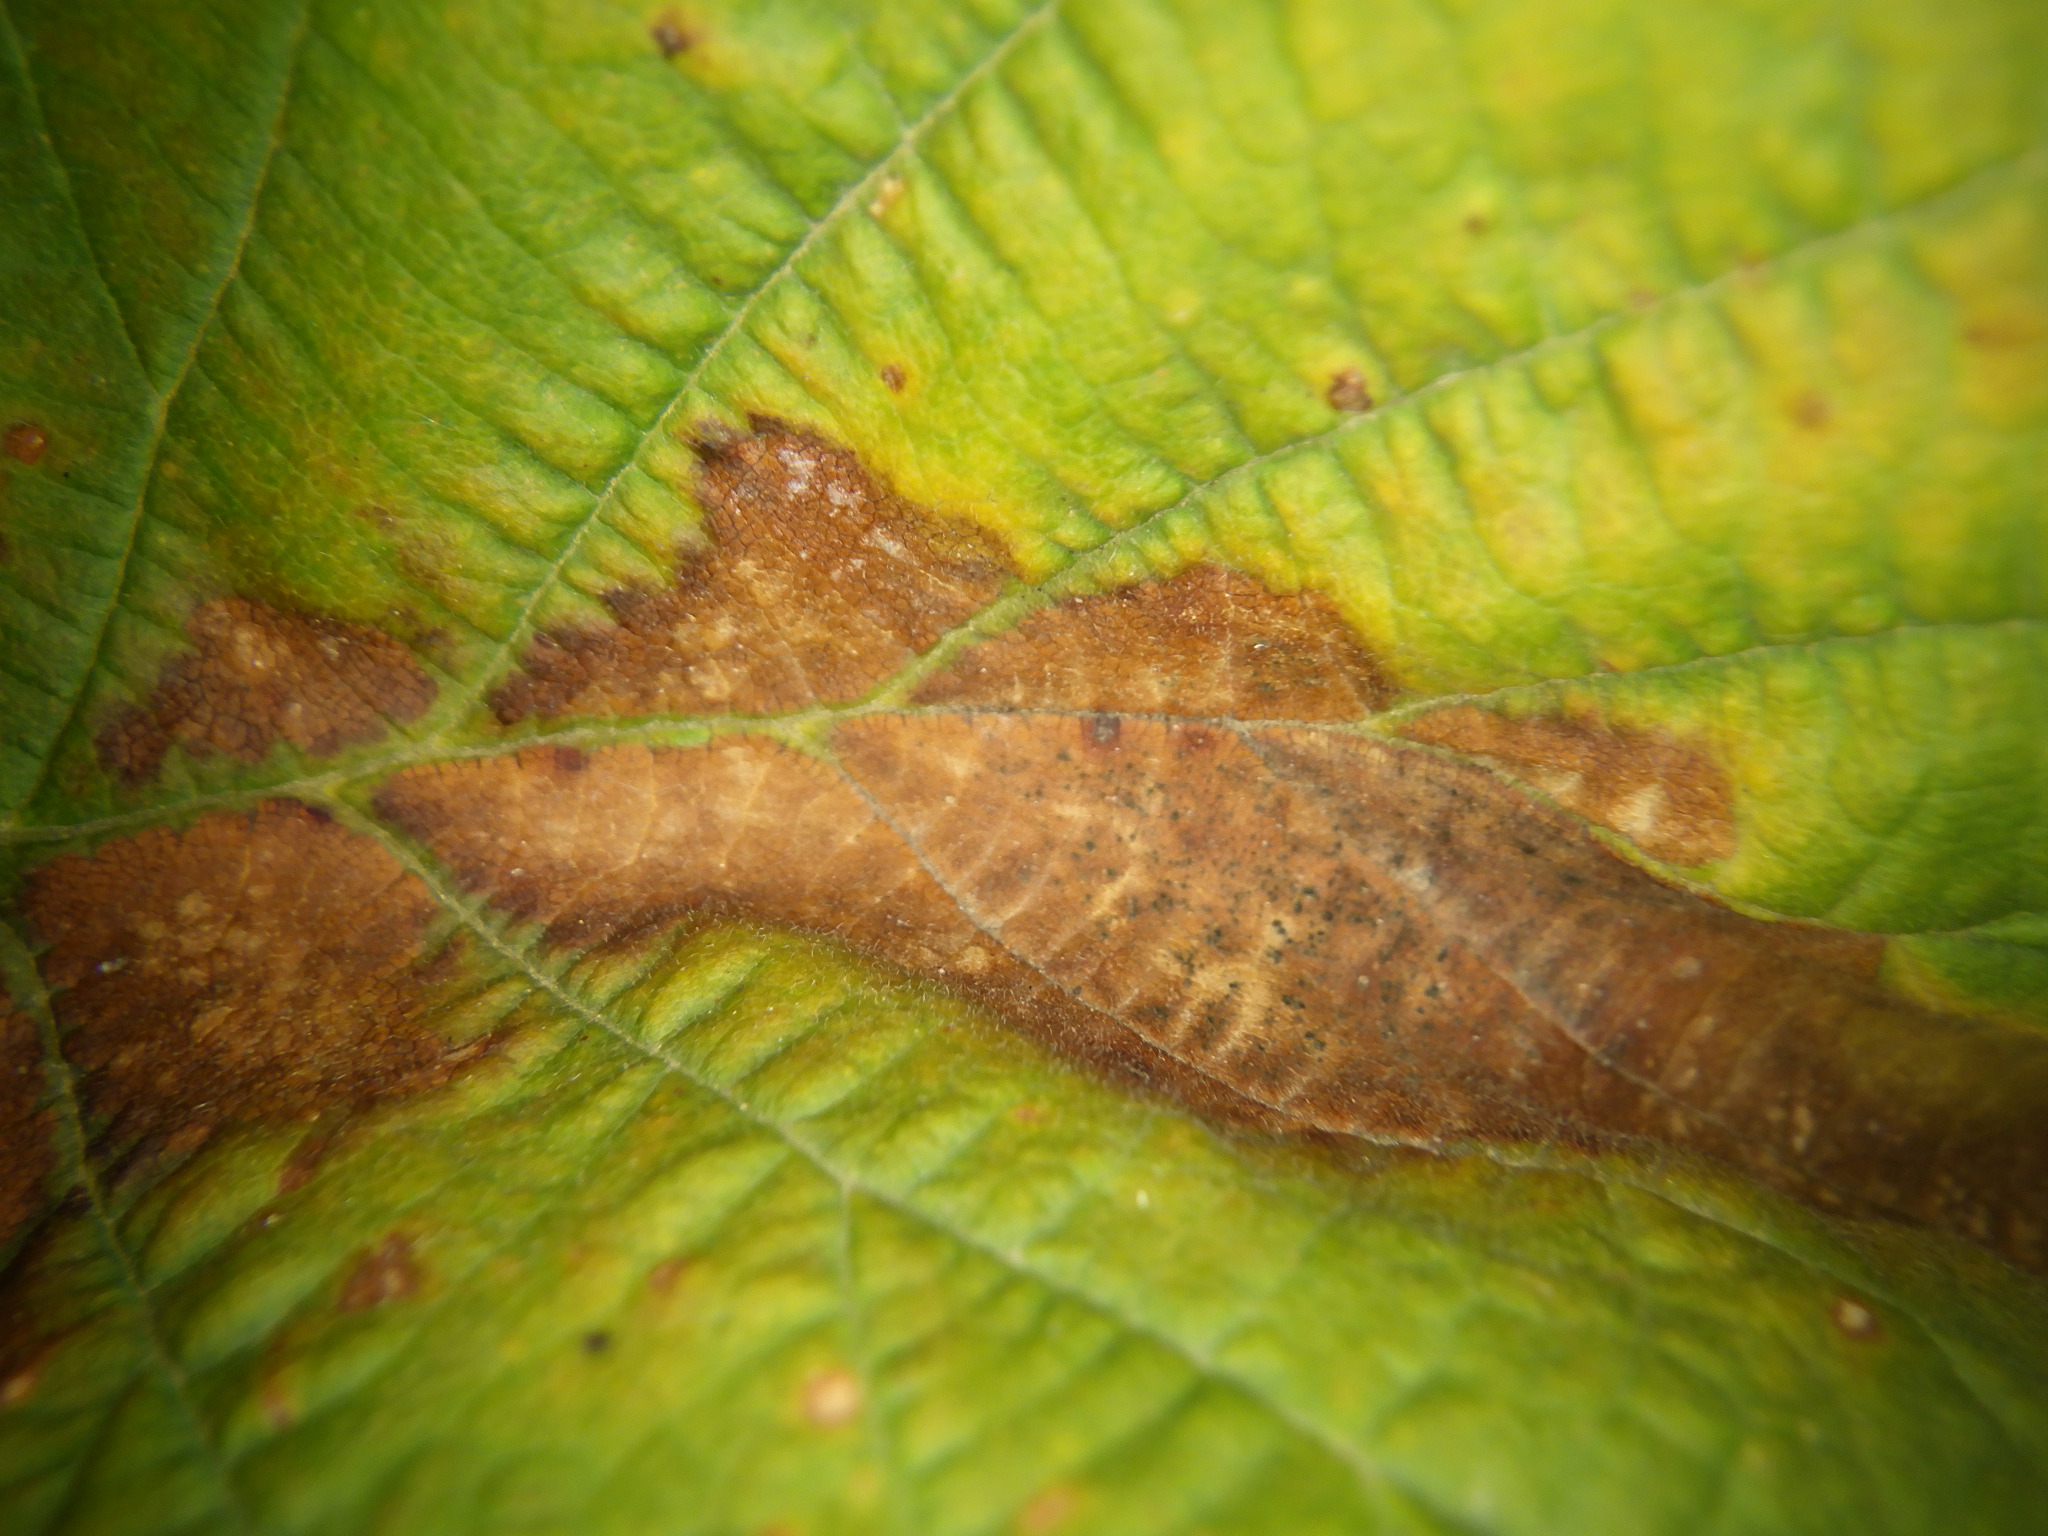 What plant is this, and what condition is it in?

hazel, sunburn
